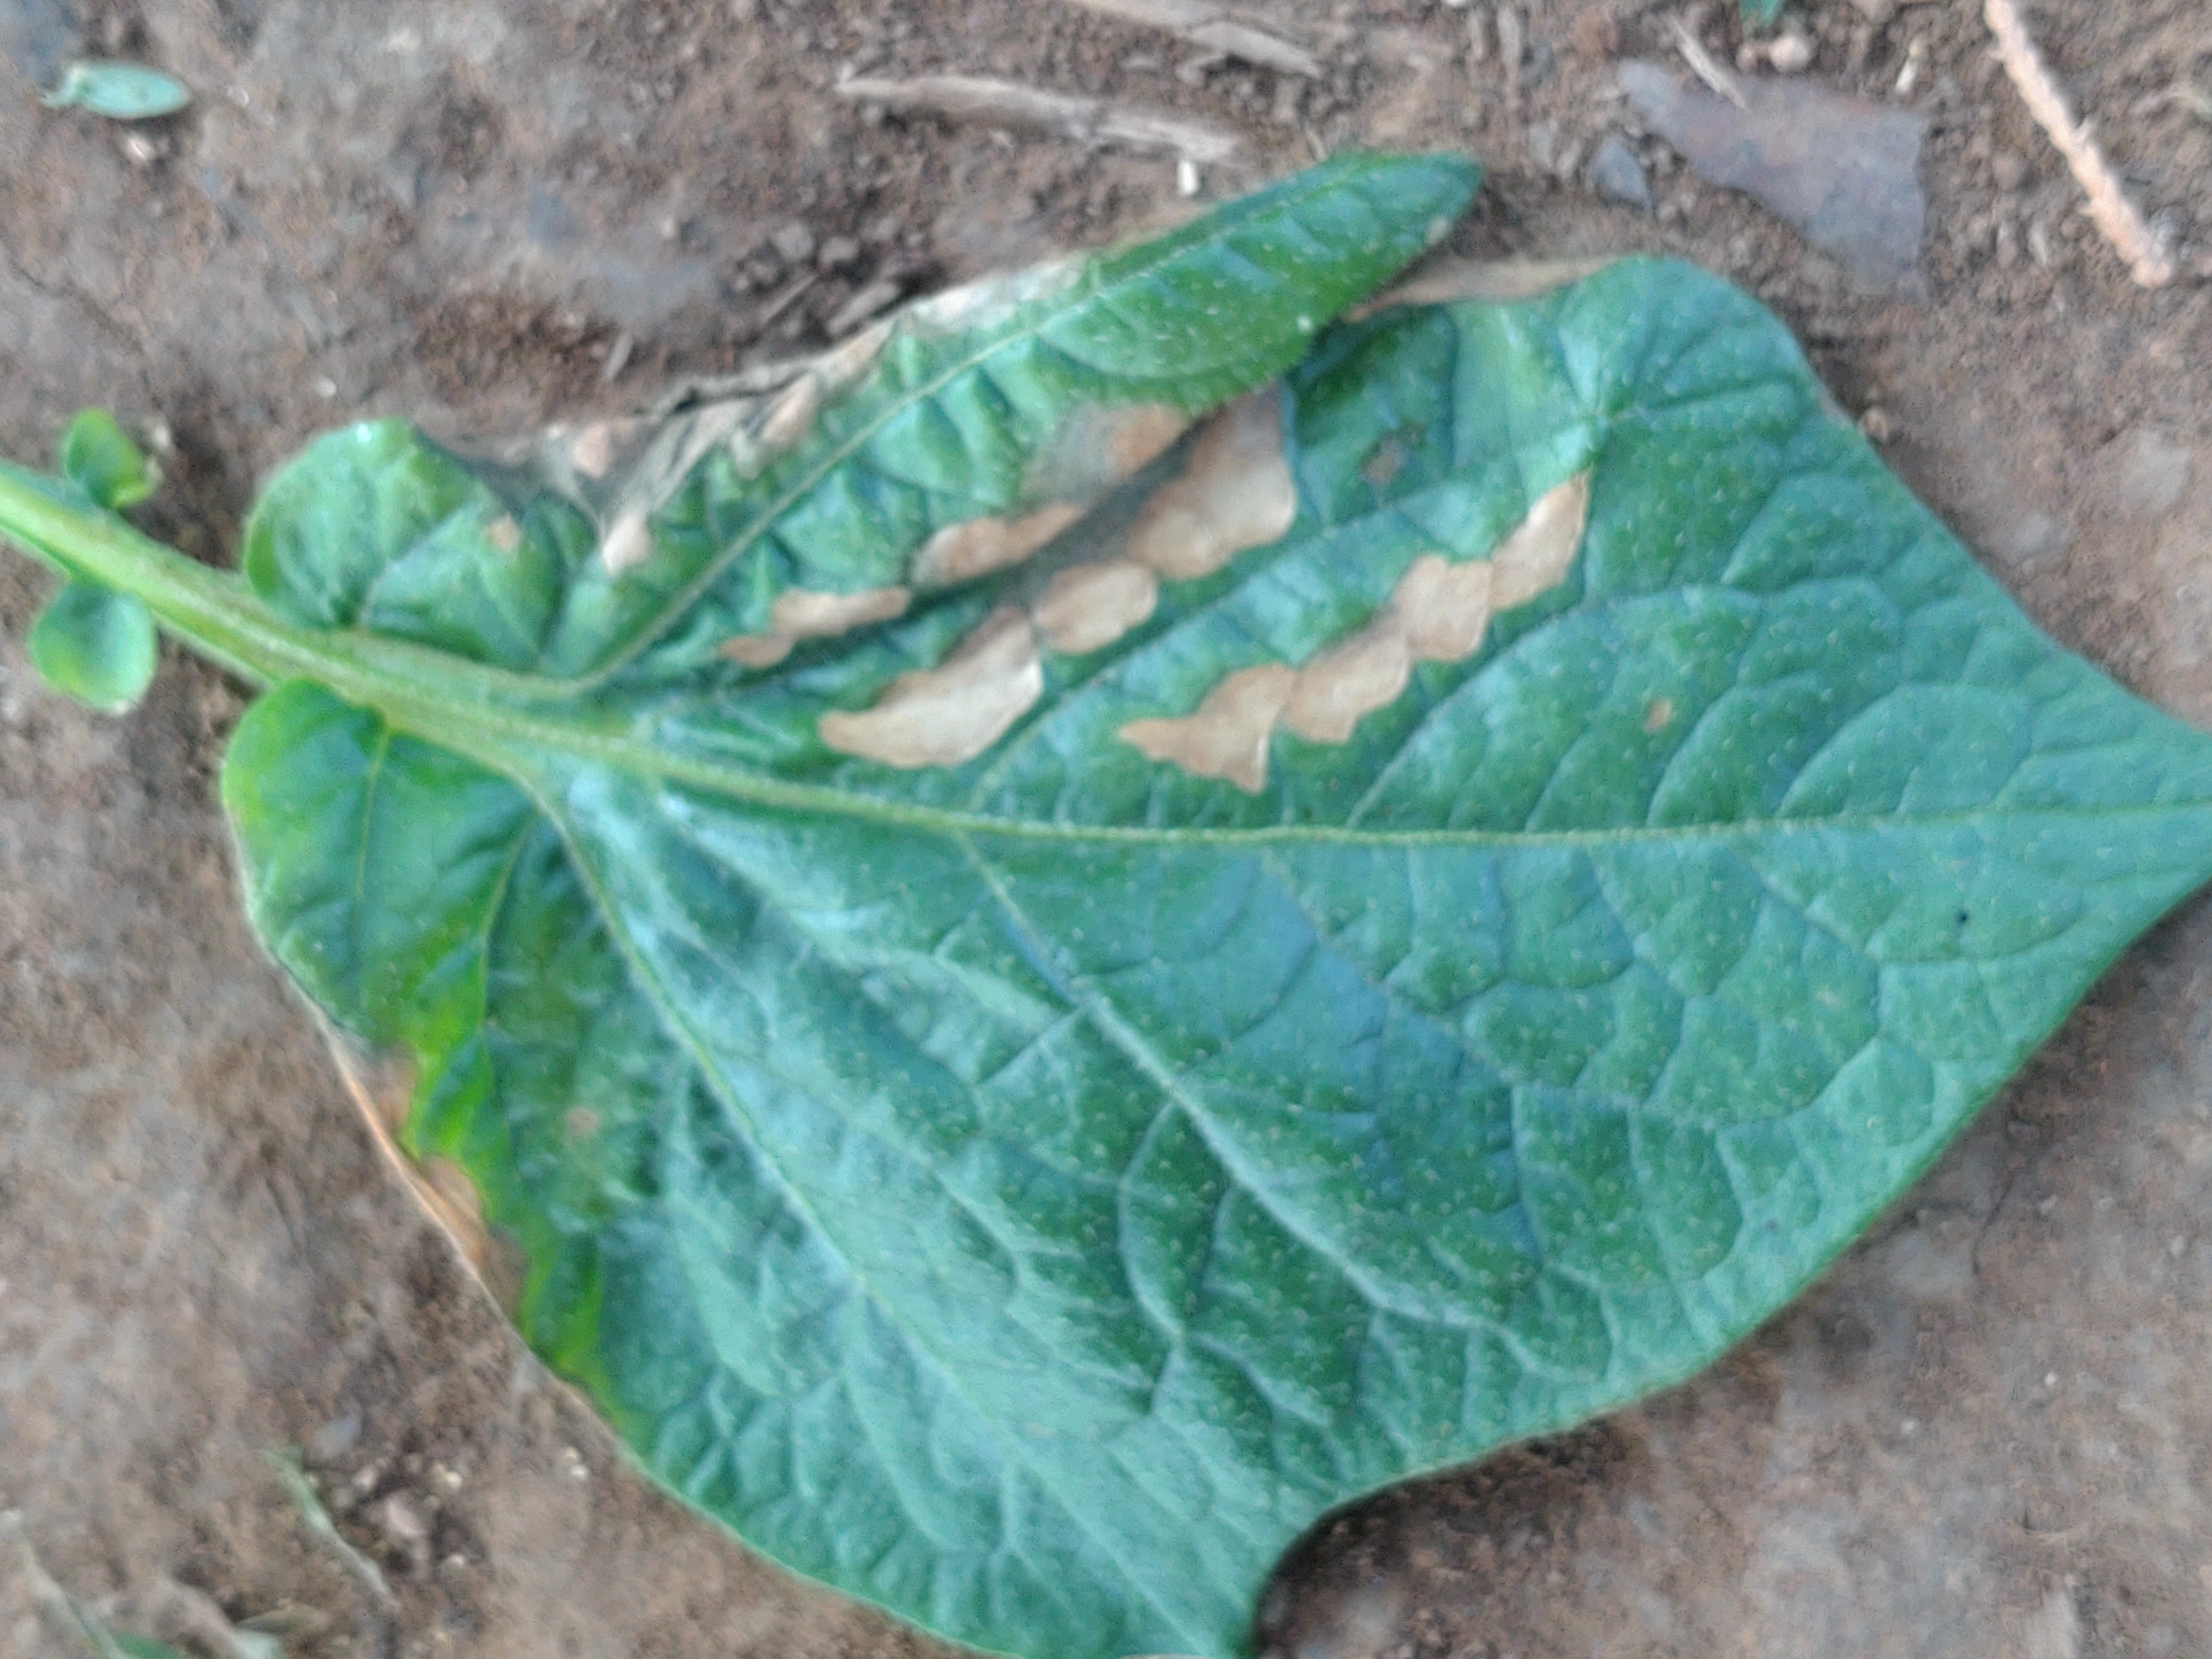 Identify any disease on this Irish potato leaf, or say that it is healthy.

early blight
